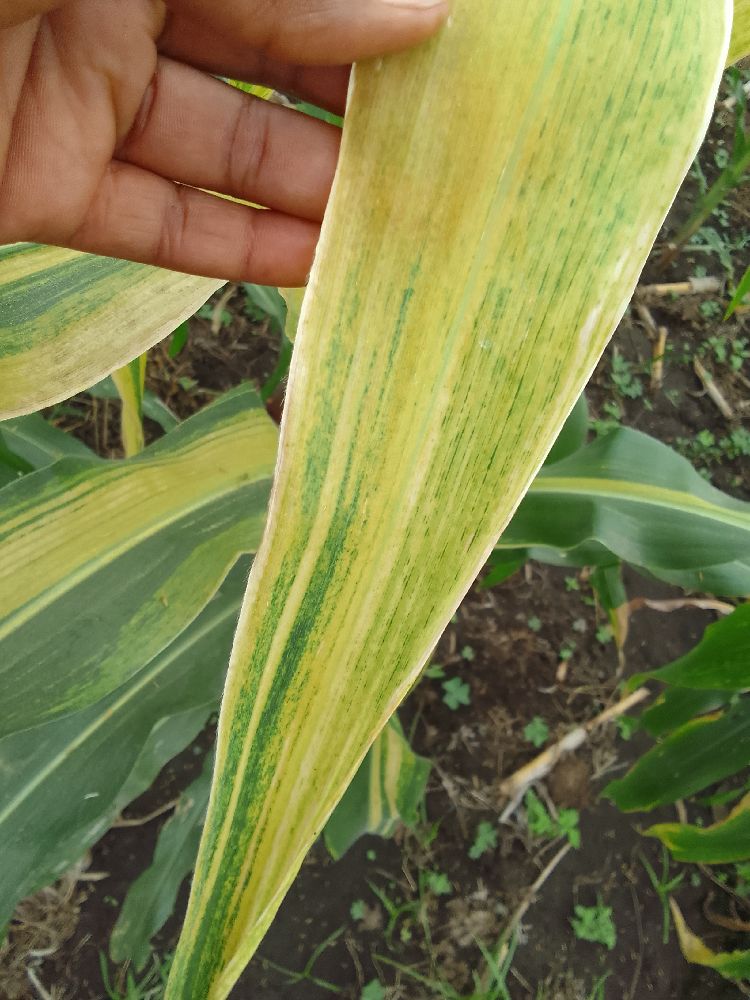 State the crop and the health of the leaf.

maize, maize lethal necrosis
